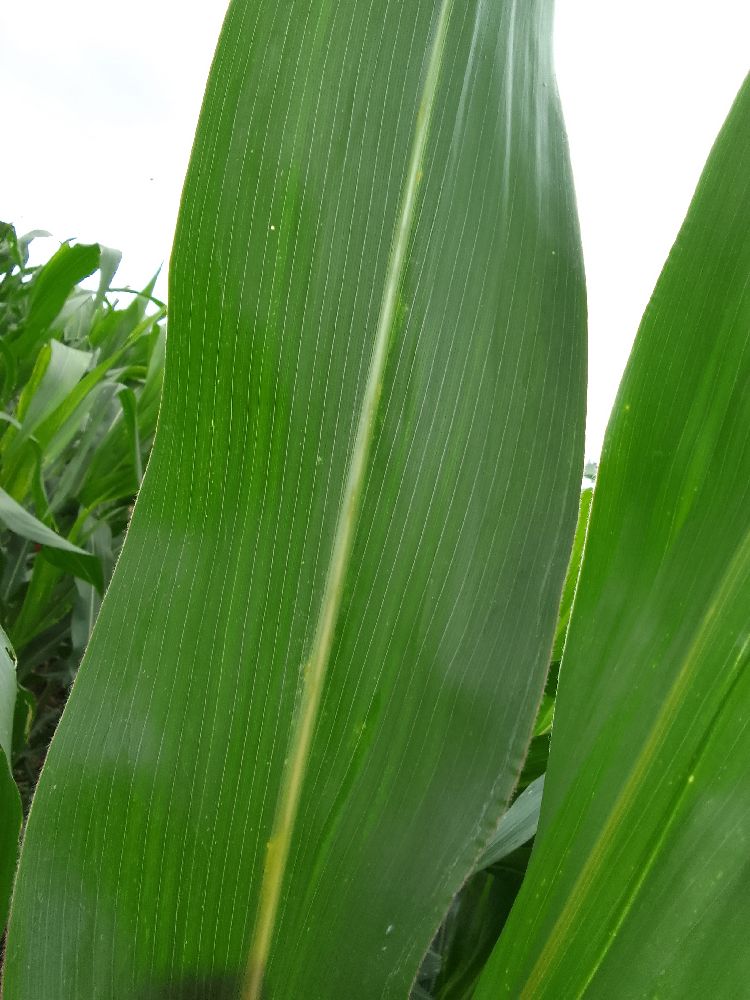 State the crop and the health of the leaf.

maize, healthy
